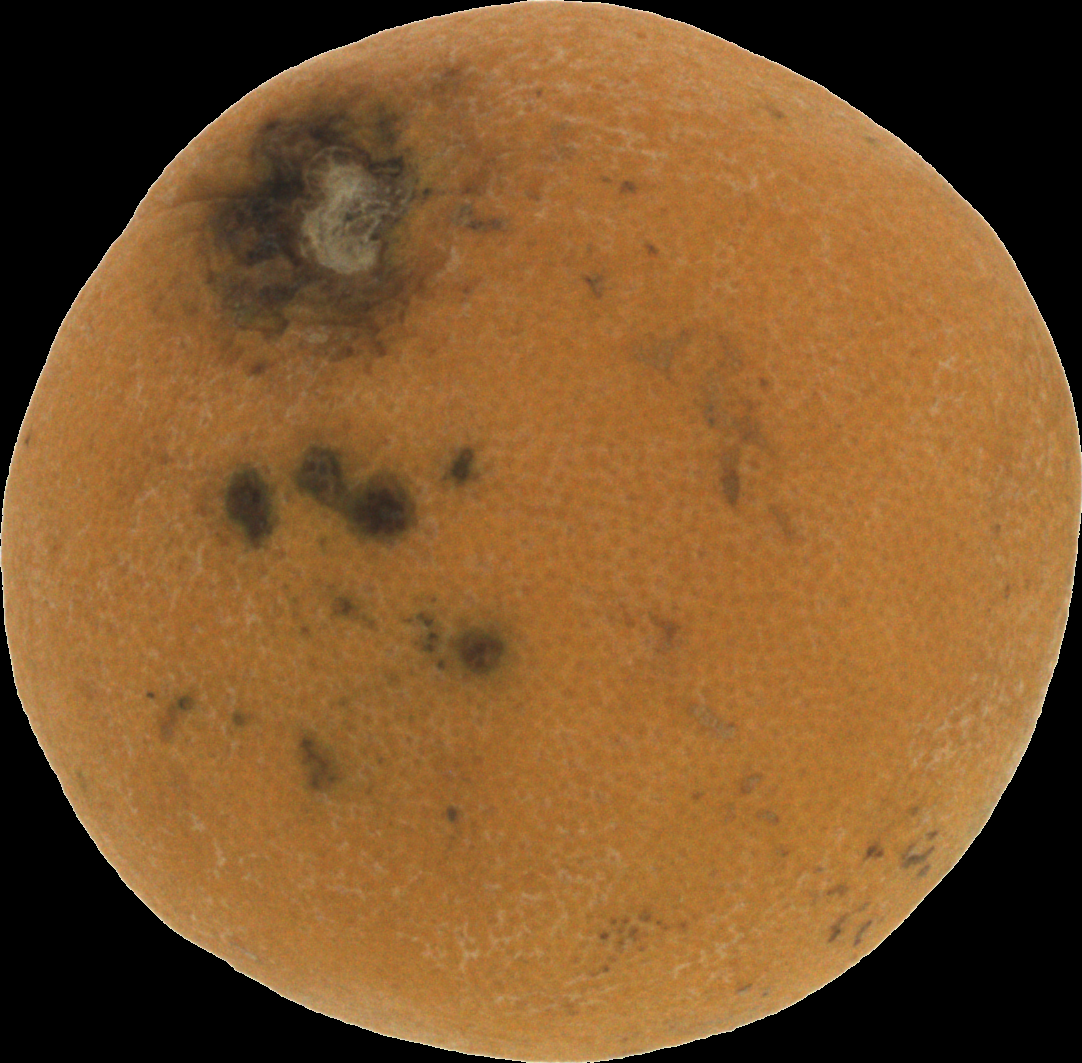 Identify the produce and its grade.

orange, bad
